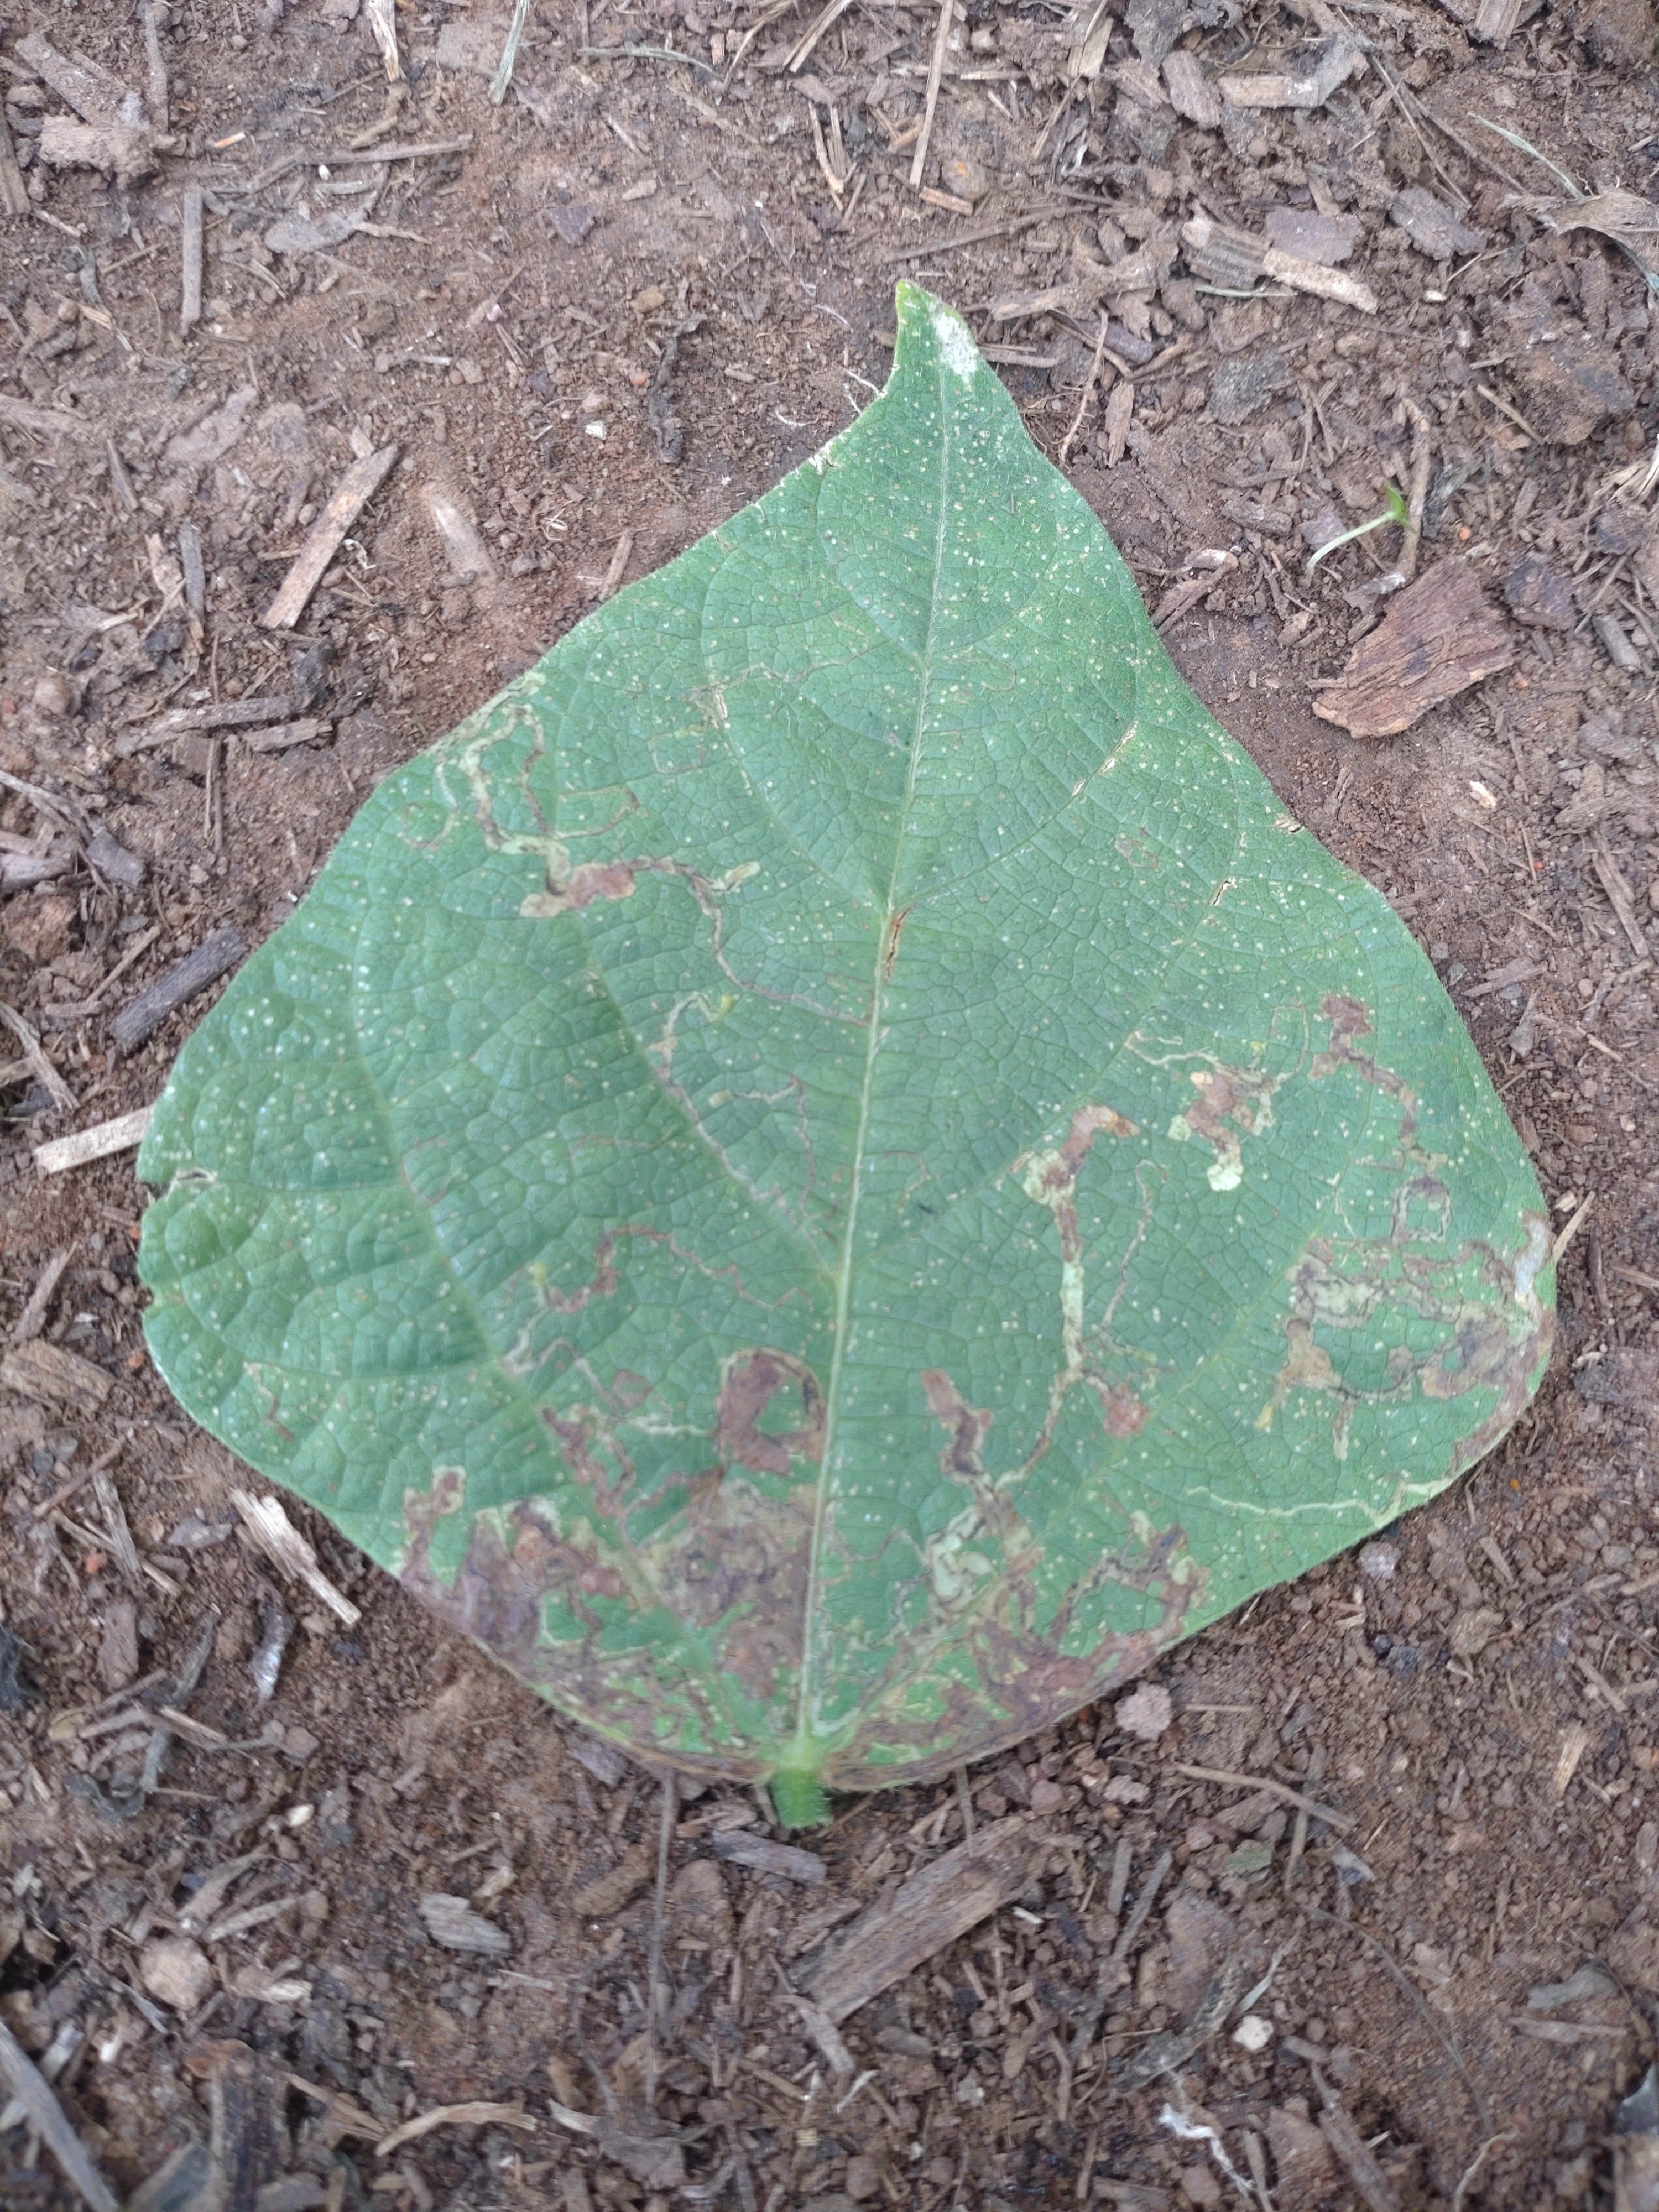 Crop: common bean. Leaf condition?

anthracnose
